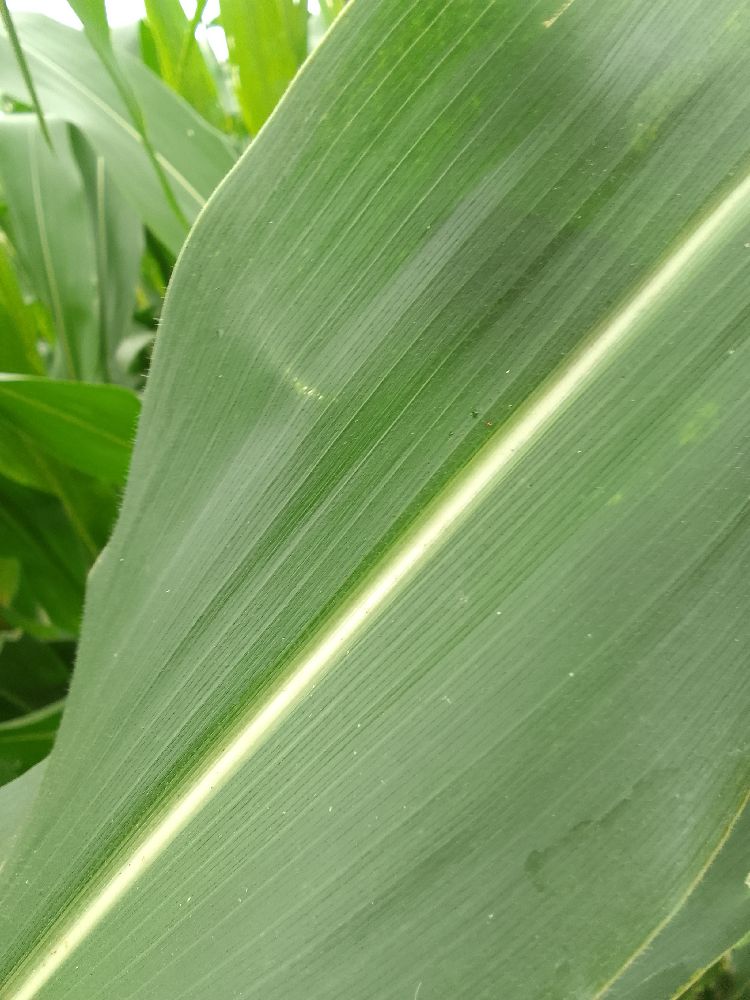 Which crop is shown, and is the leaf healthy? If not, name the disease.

maize, healthy
